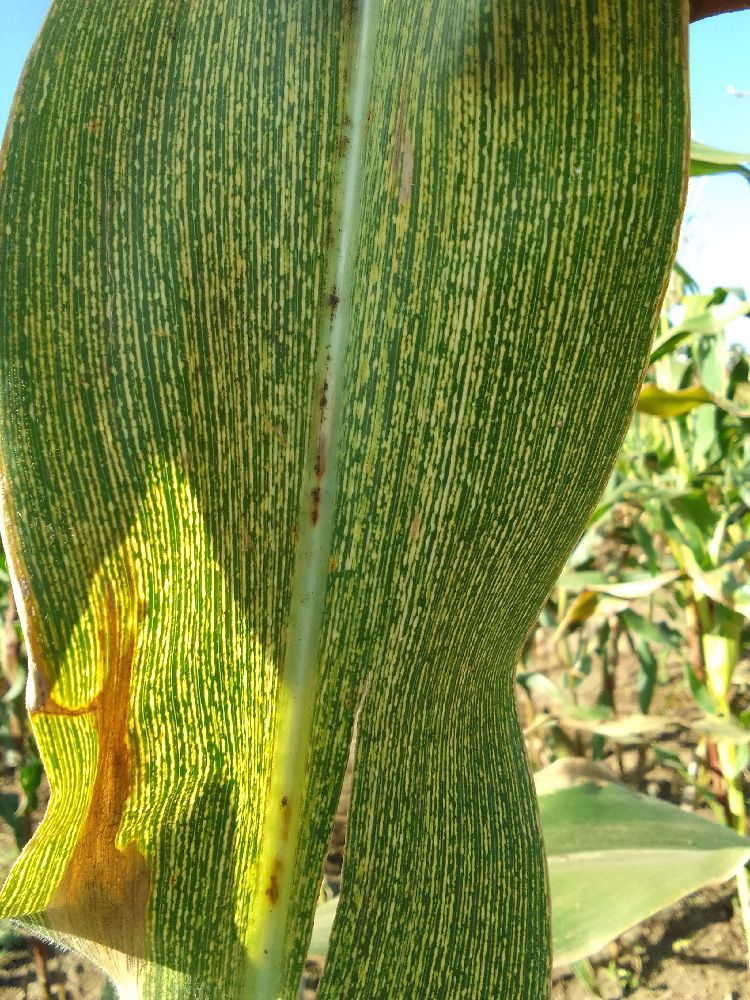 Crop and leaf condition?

maize, maize streak virus
